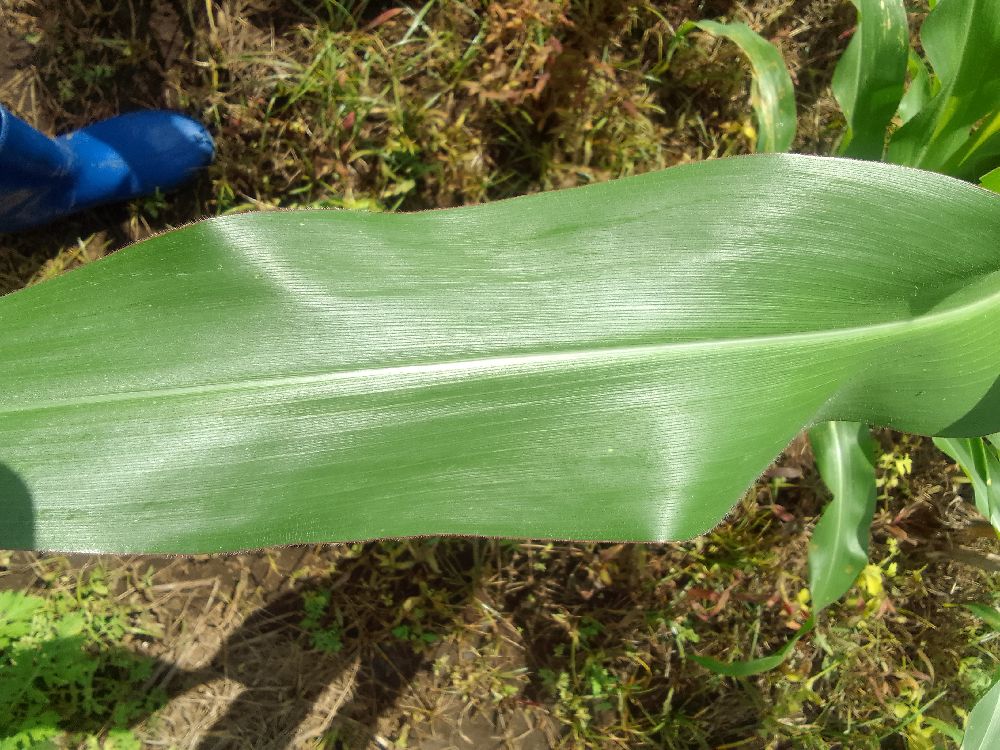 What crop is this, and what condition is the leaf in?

maize, healthy
